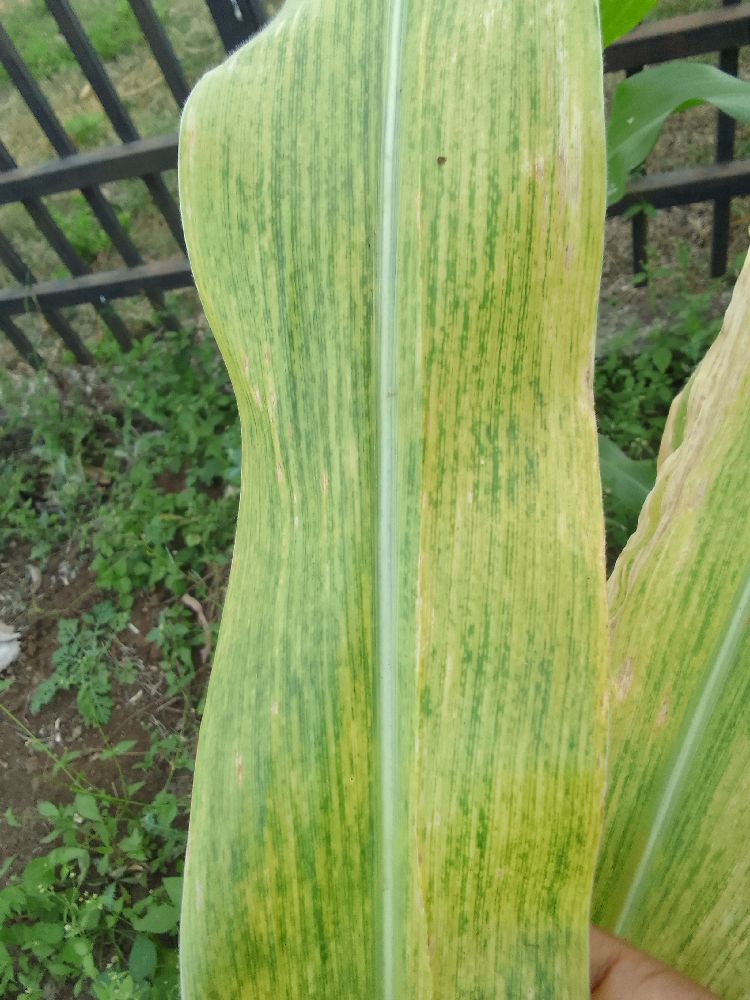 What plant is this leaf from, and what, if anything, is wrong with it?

maize, maize lethal necrosis
